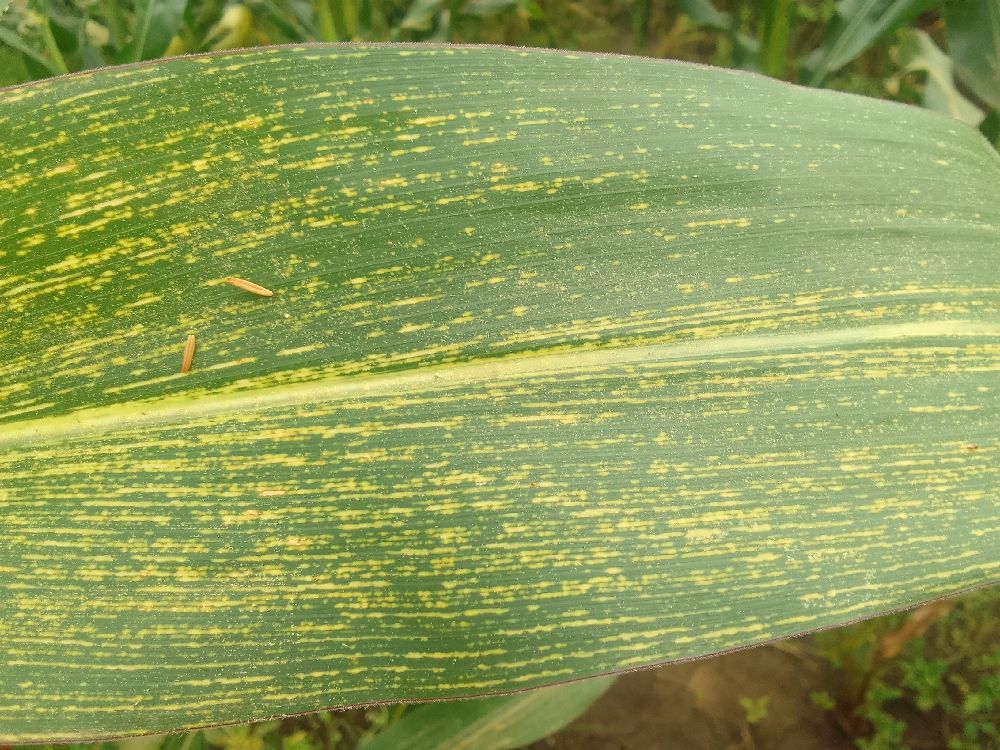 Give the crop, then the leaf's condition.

maize, maize streak virus
